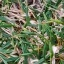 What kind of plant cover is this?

grass
